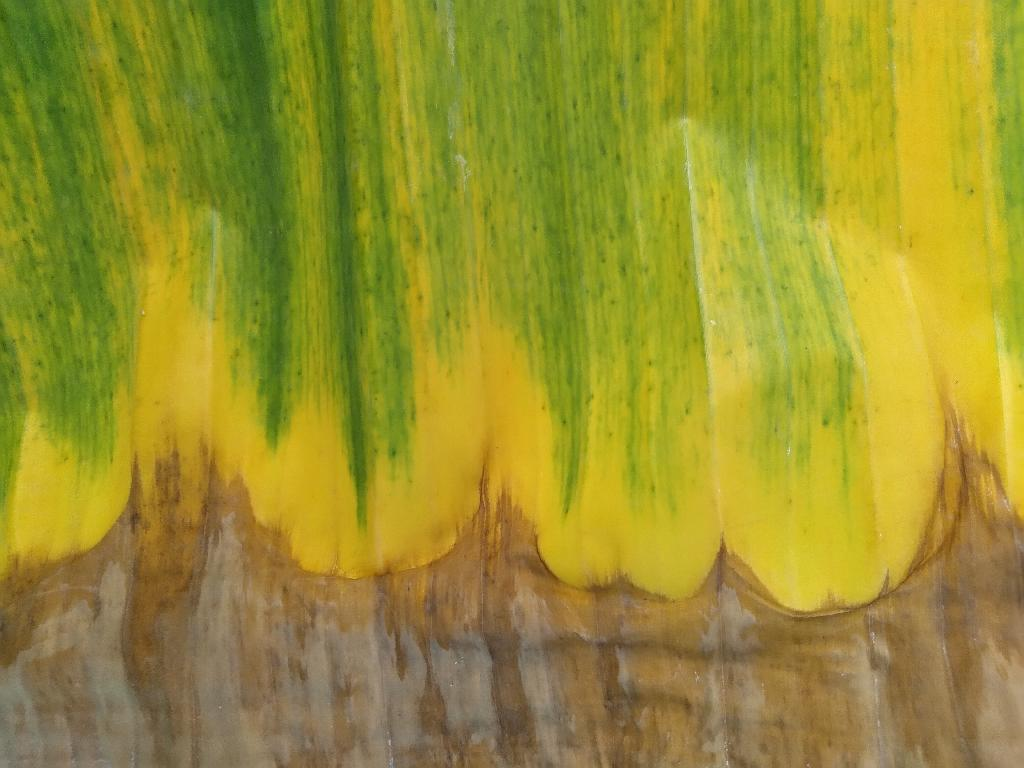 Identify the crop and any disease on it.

banana, fusarium wilt race 1
